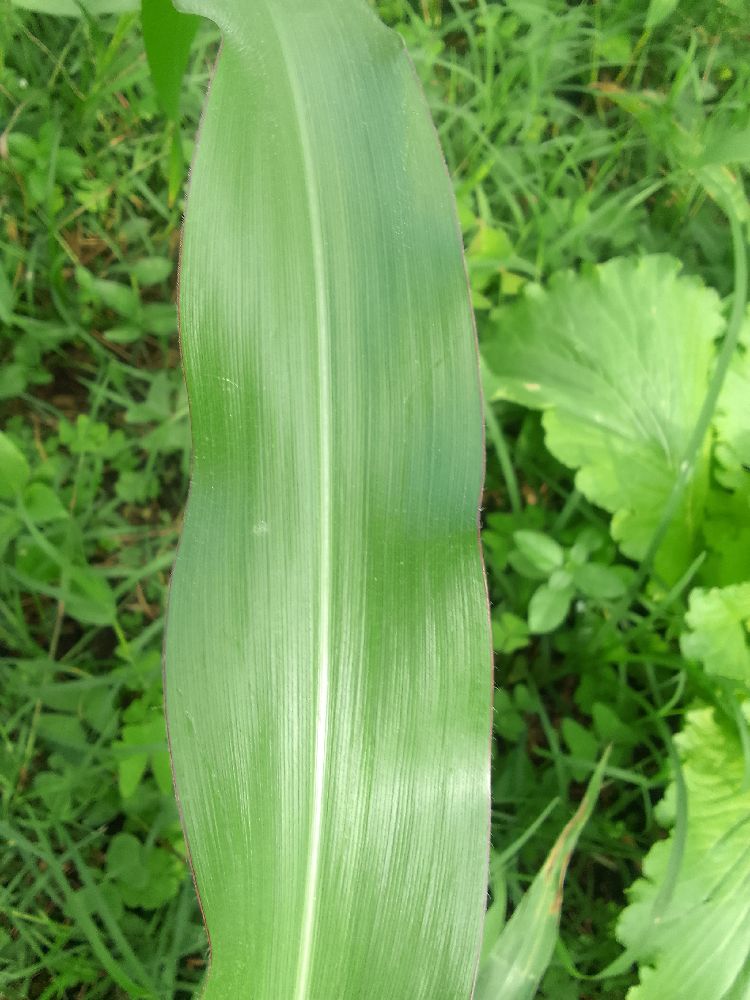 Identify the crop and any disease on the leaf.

maize, healthy
